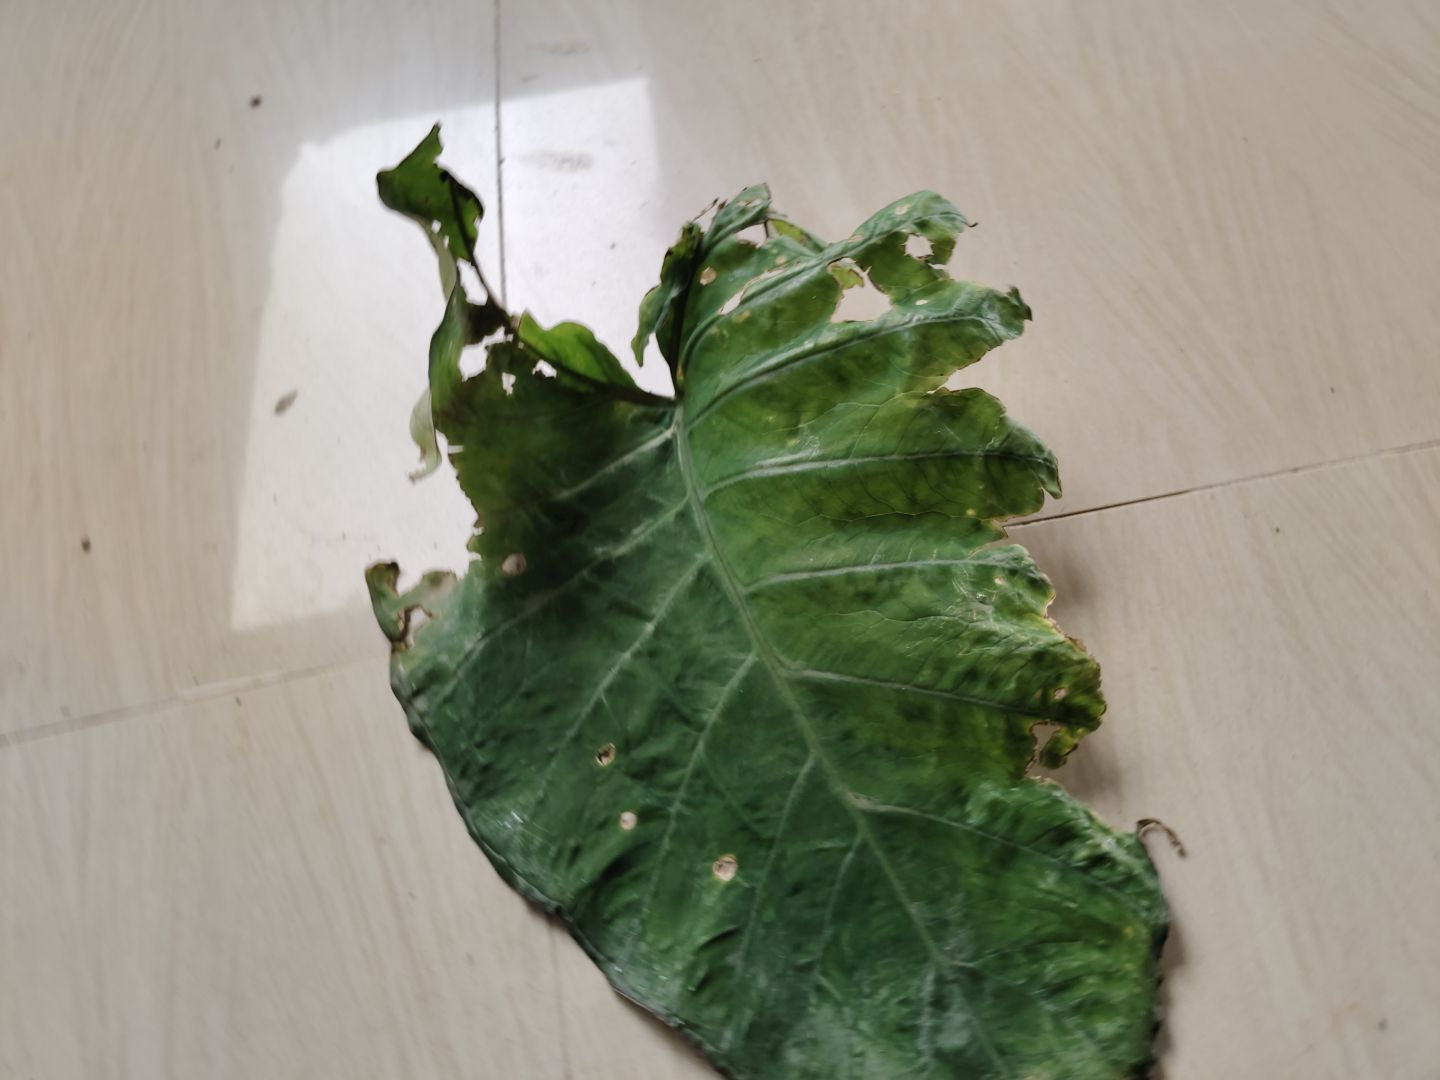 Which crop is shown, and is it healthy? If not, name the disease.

taro, leaf blight
